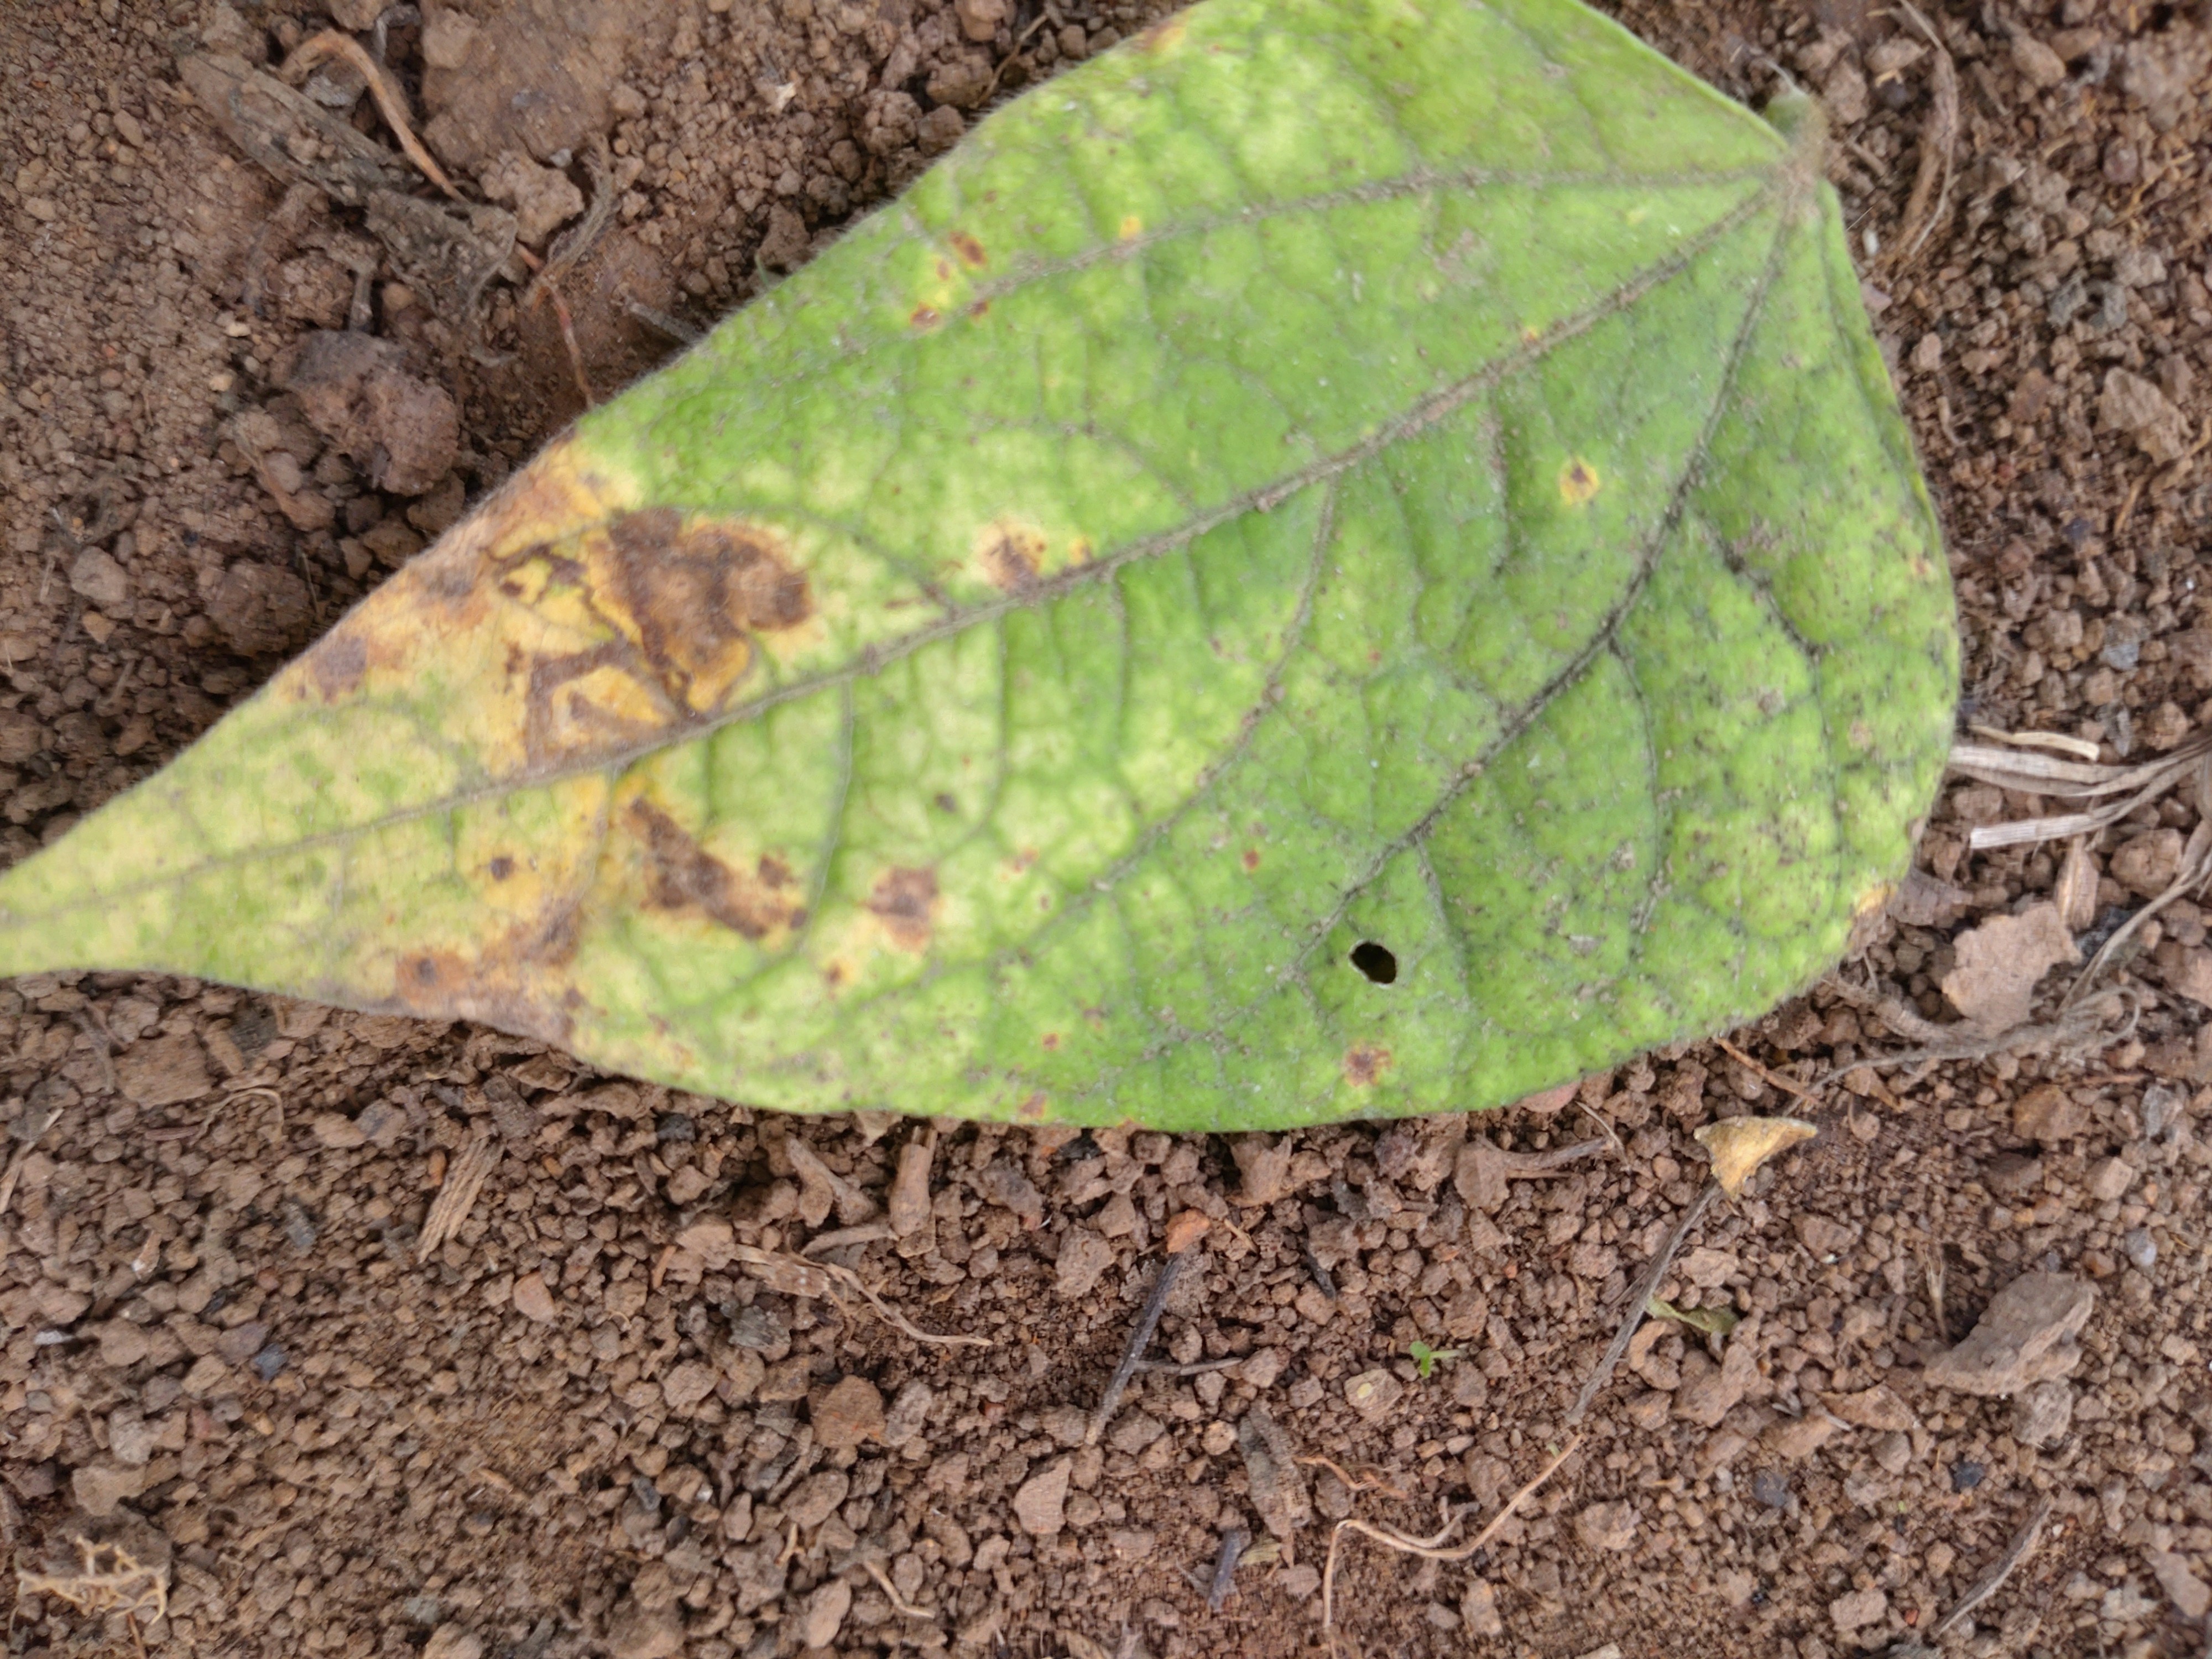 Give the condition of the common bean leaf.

anthracnose
